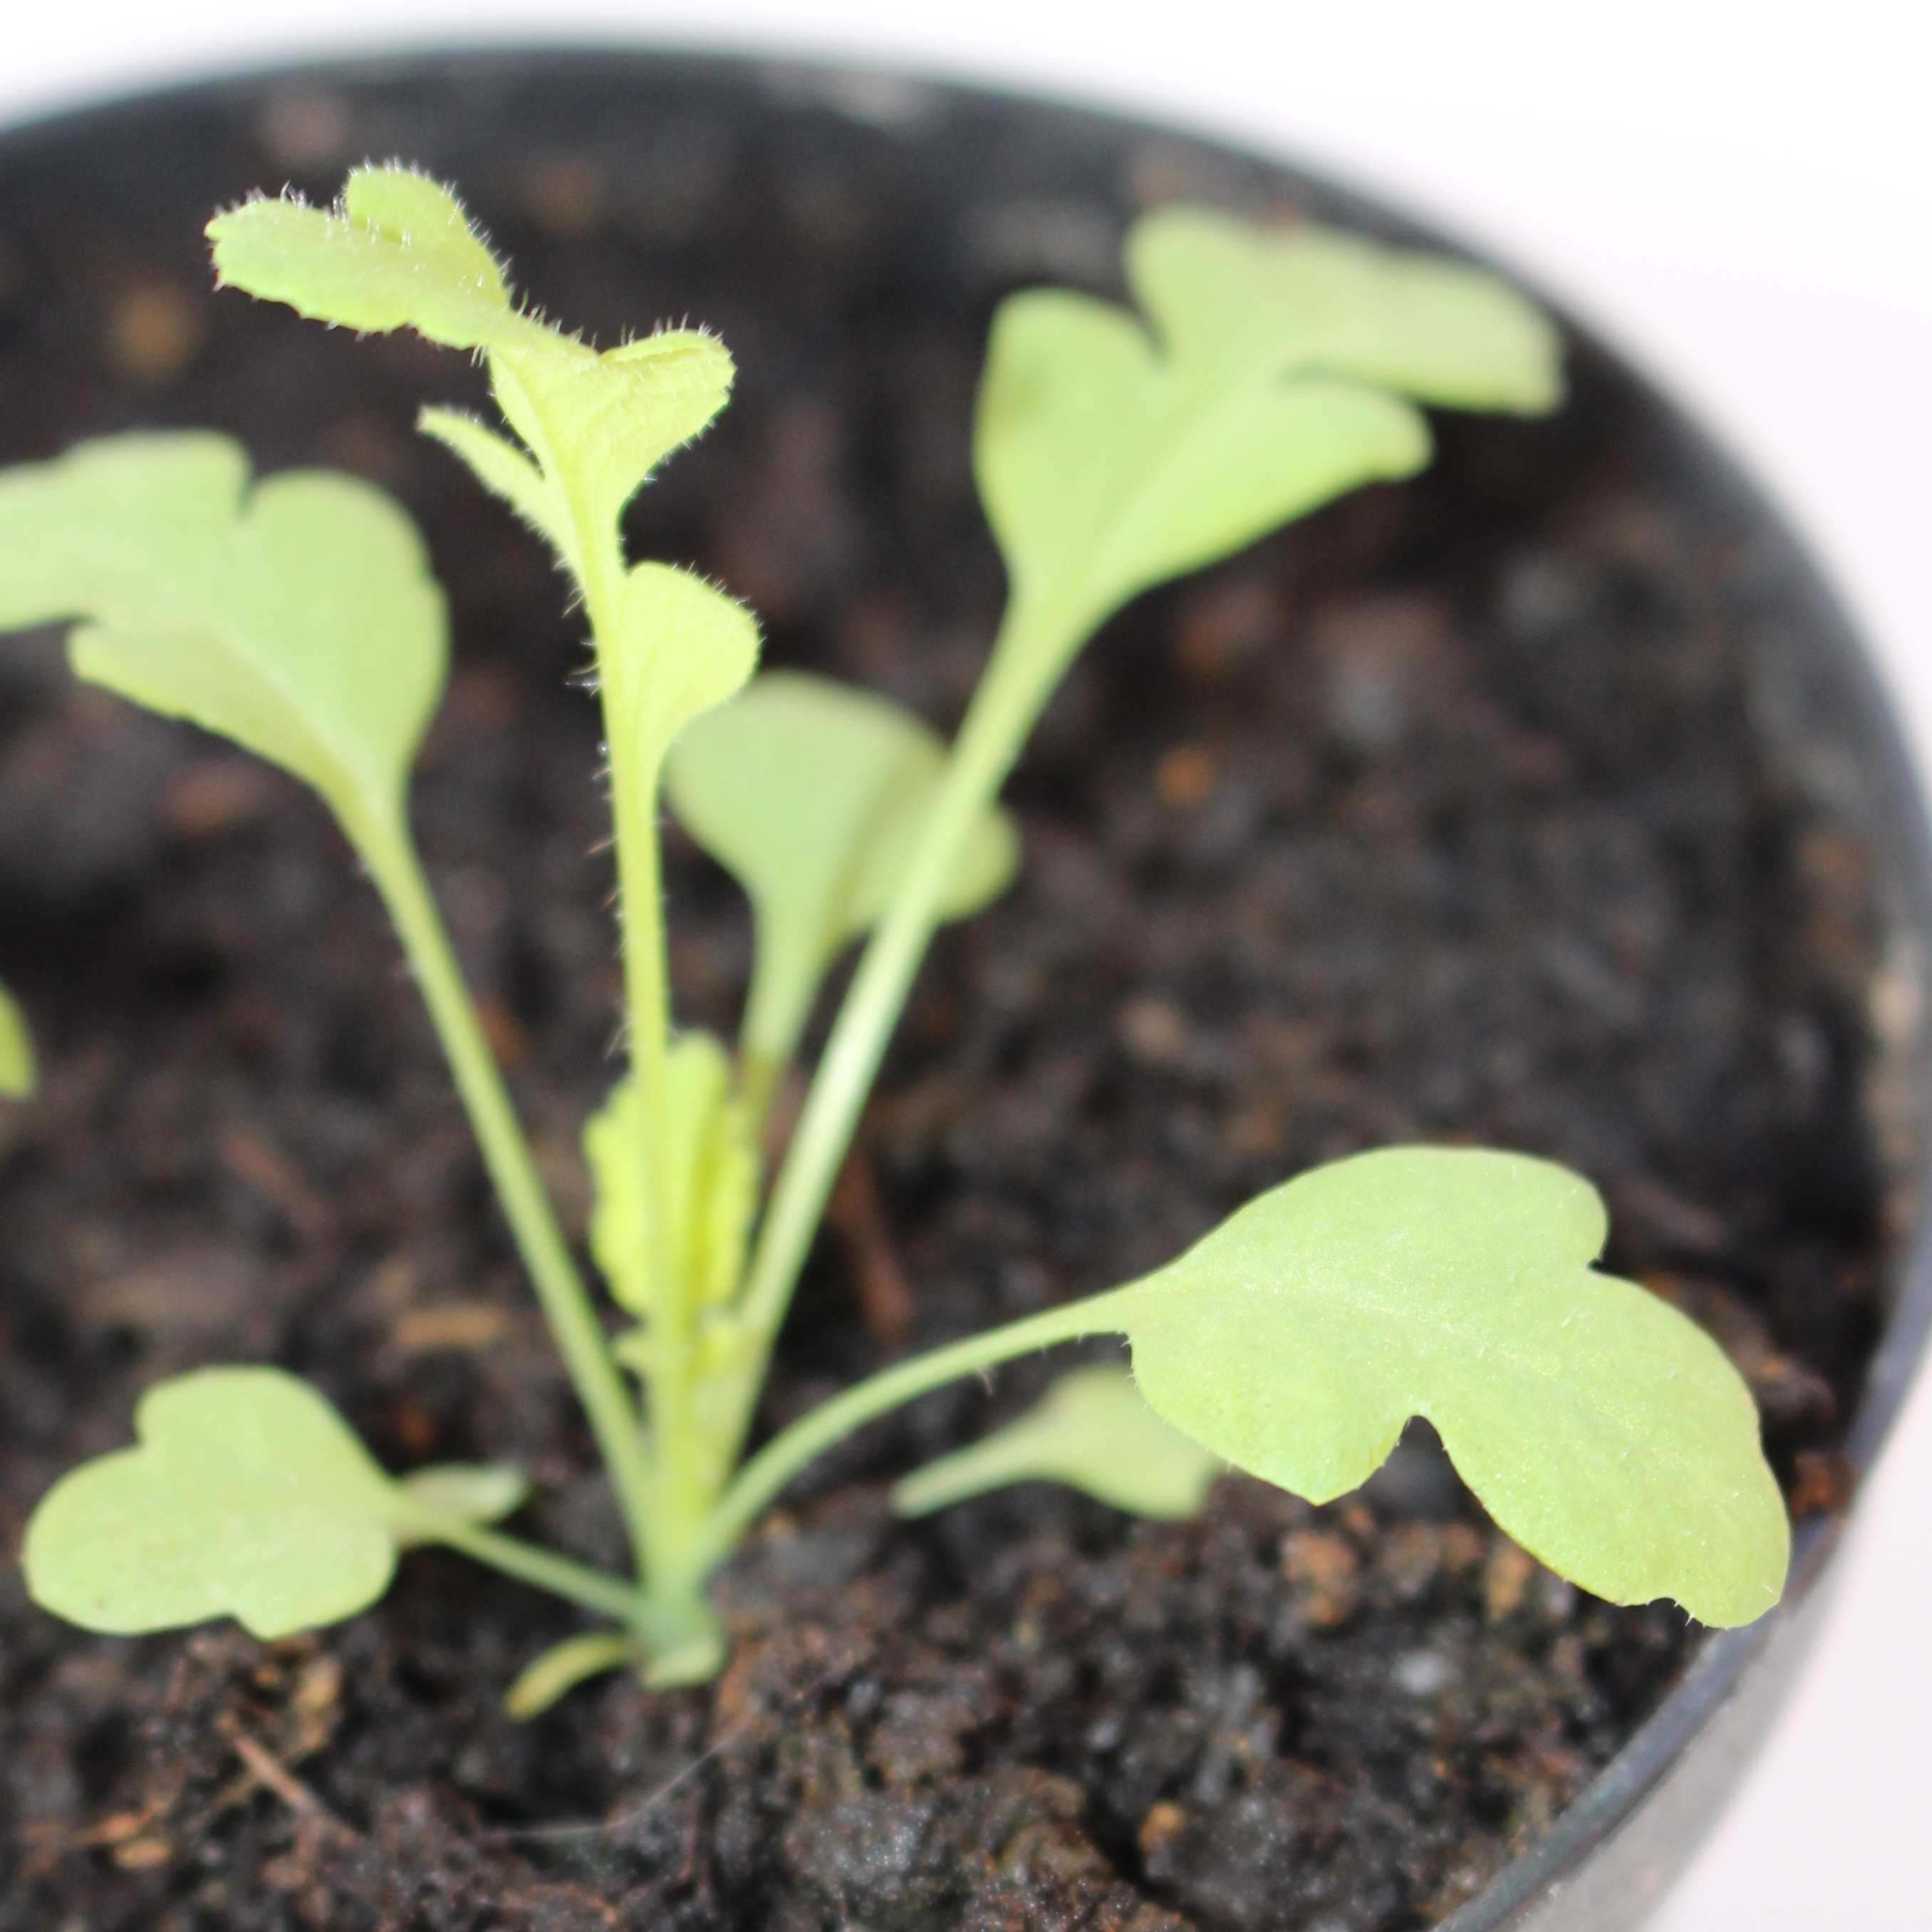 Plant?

Papaver rhoeas
